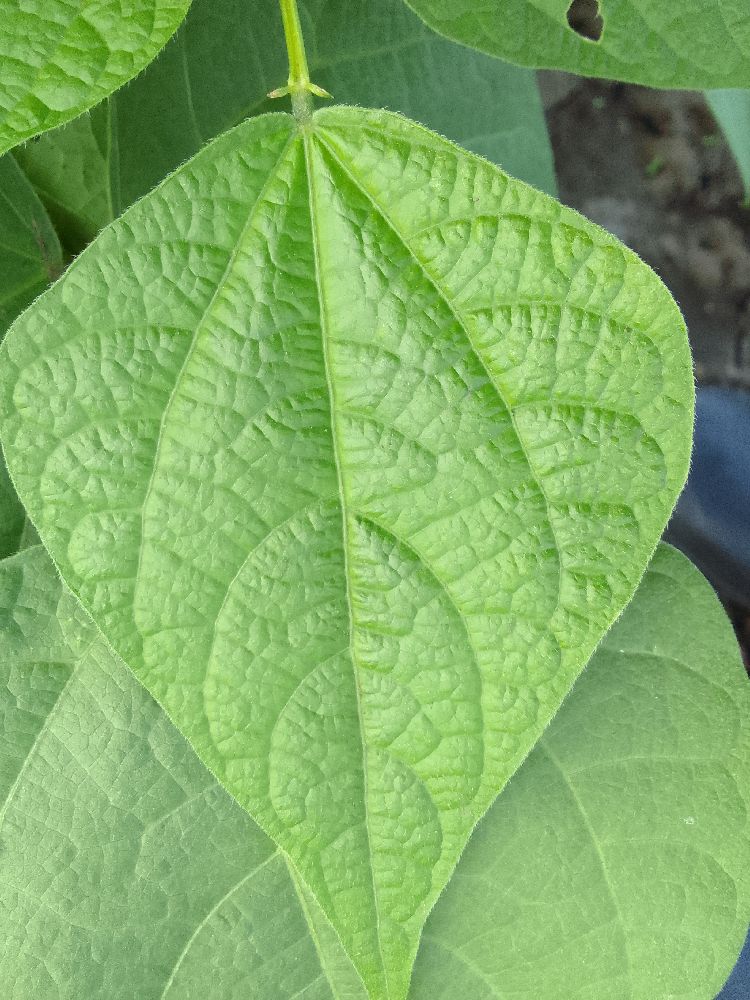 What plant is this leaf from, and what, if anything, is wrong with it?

common bean, healthy
